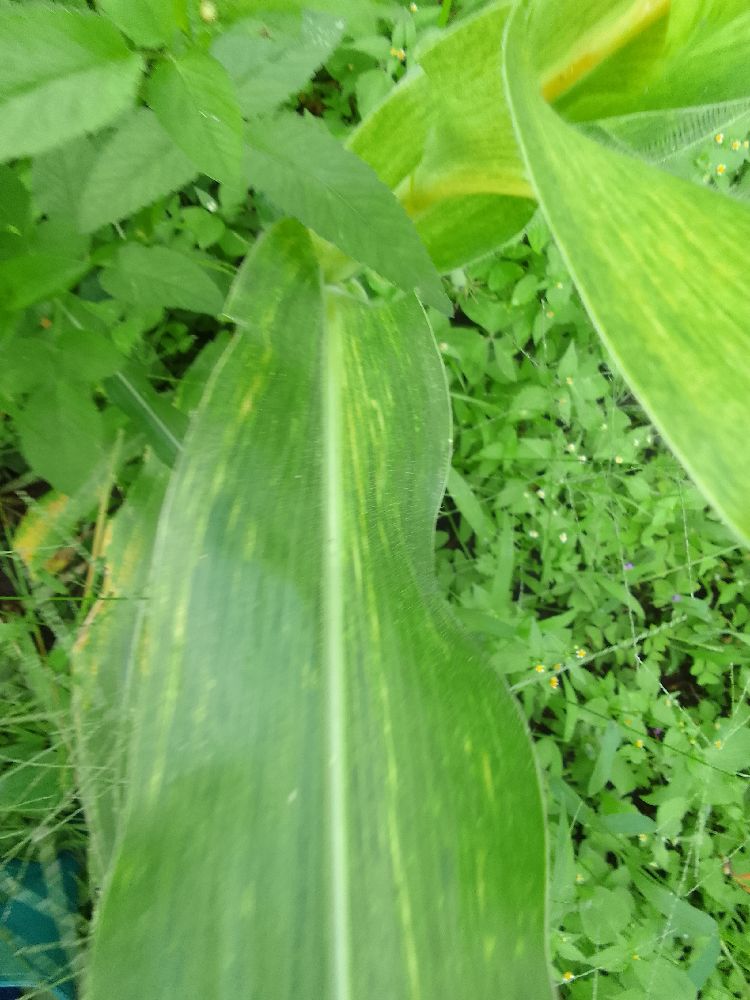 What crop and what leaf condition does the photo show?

maize, maize lethal necrosis
